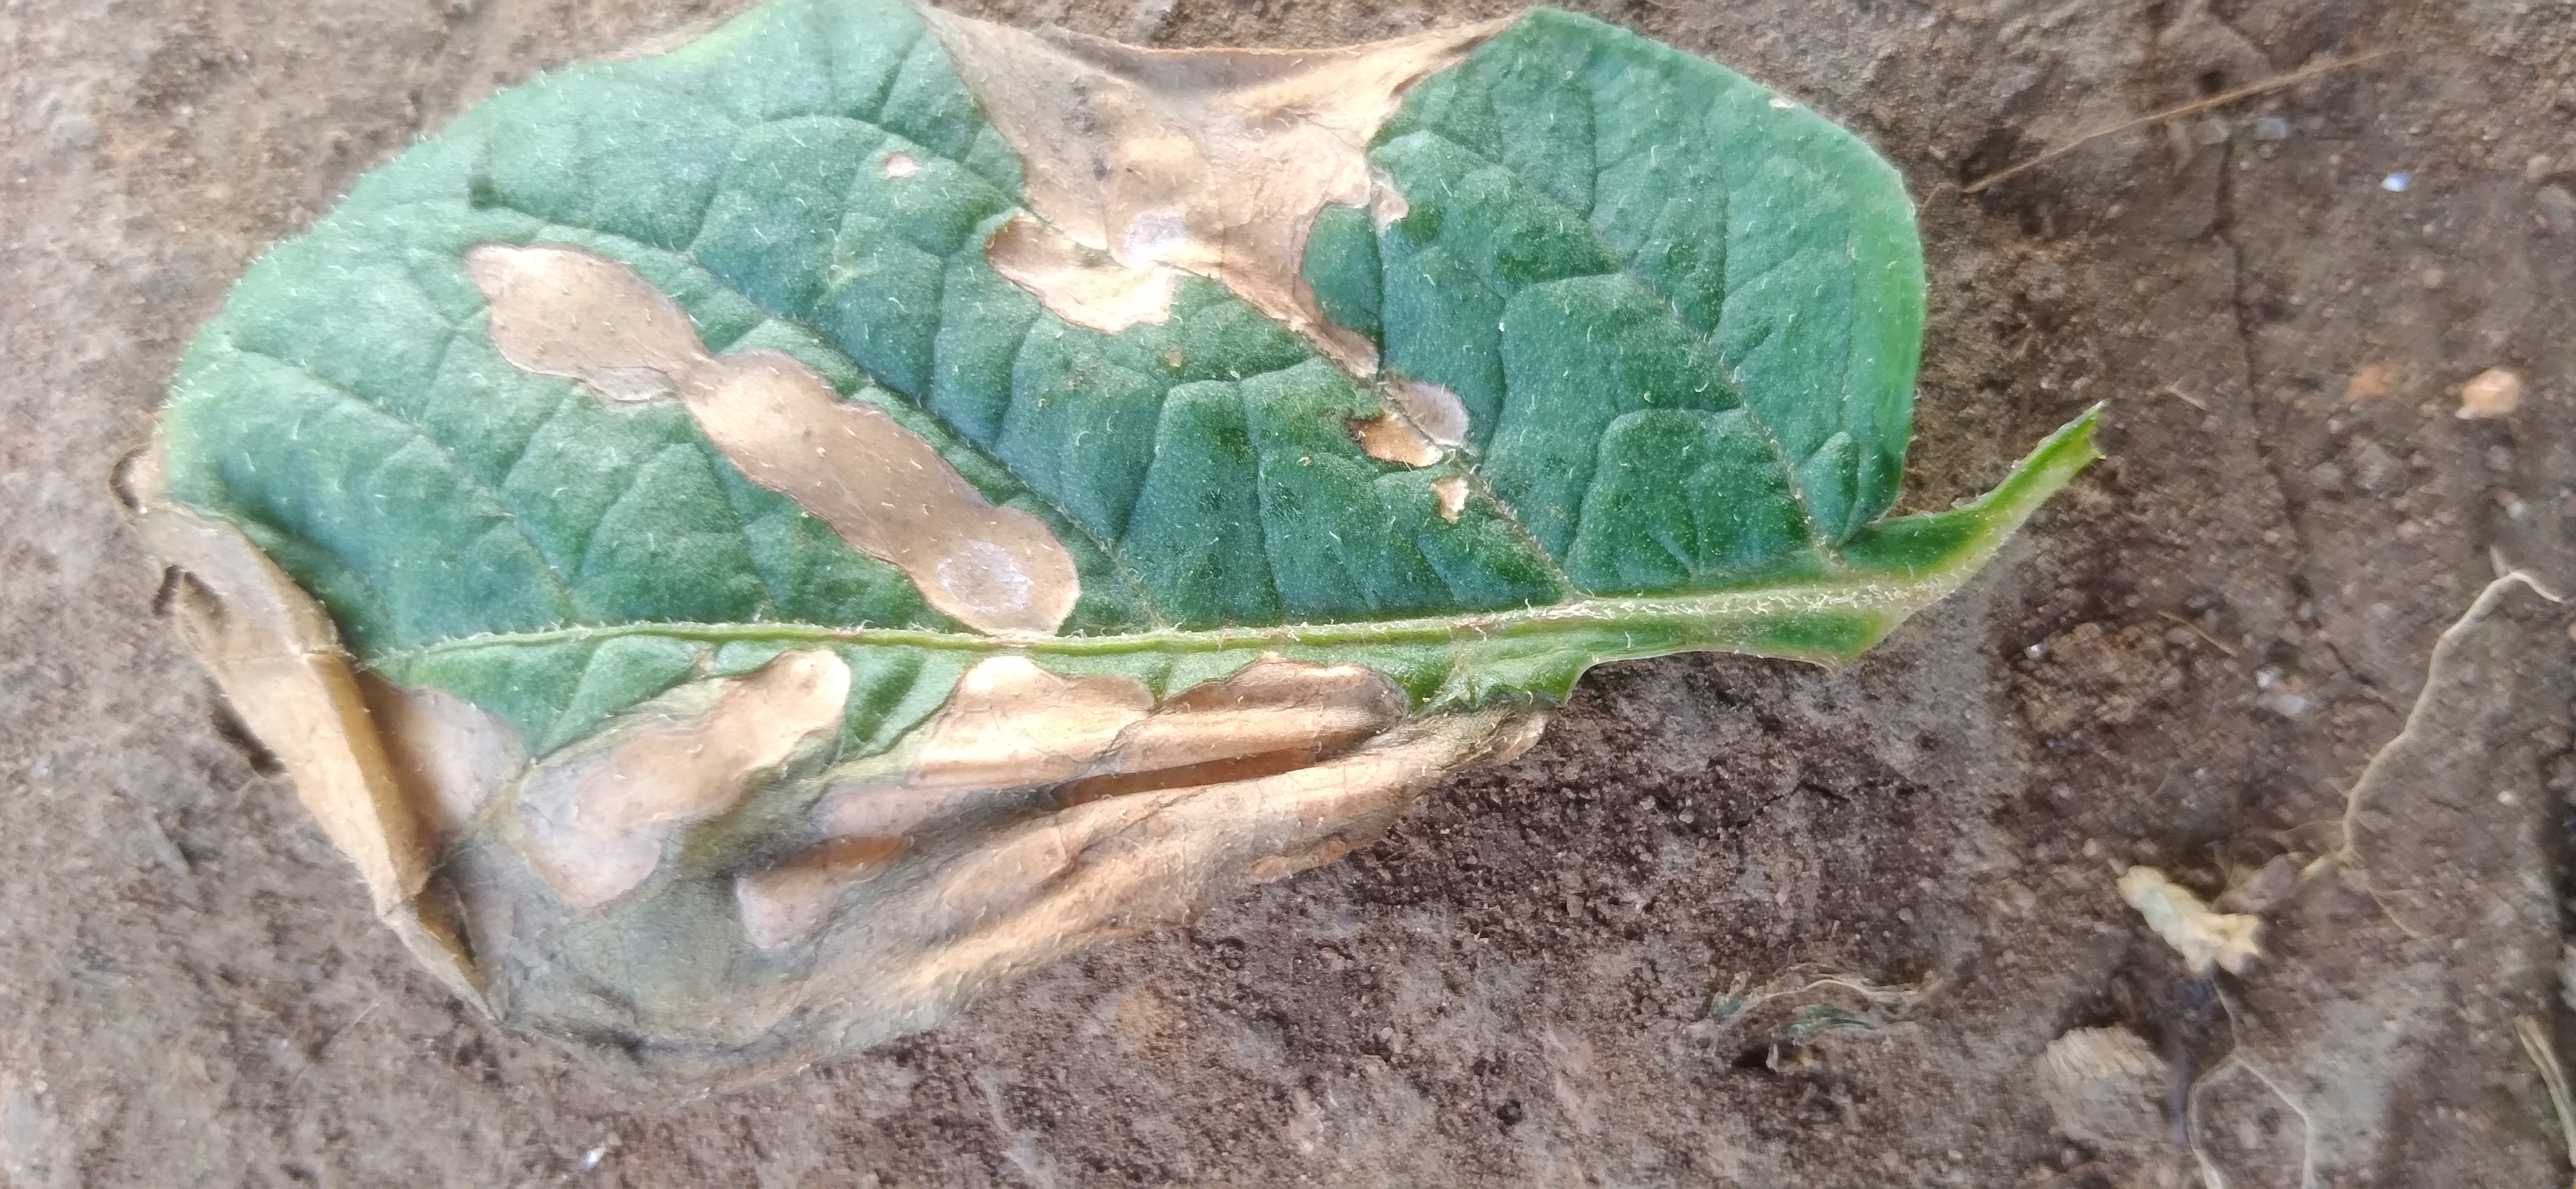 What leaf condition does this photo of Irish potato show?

early blight
